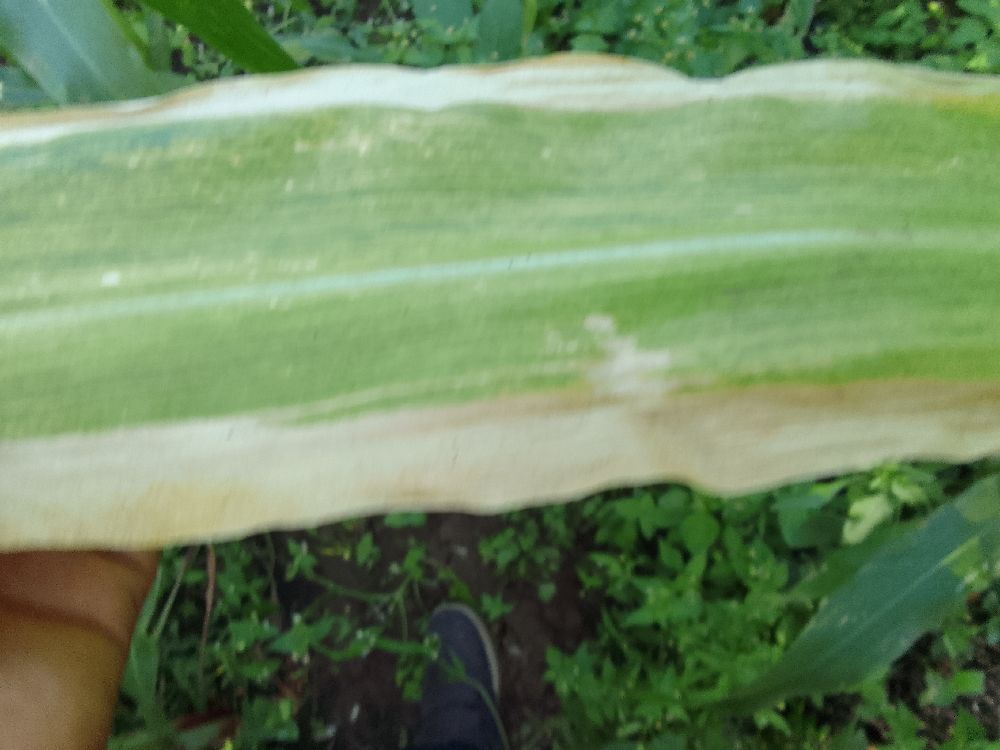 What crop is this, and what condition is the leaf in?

maize, maize lethal necrosis
